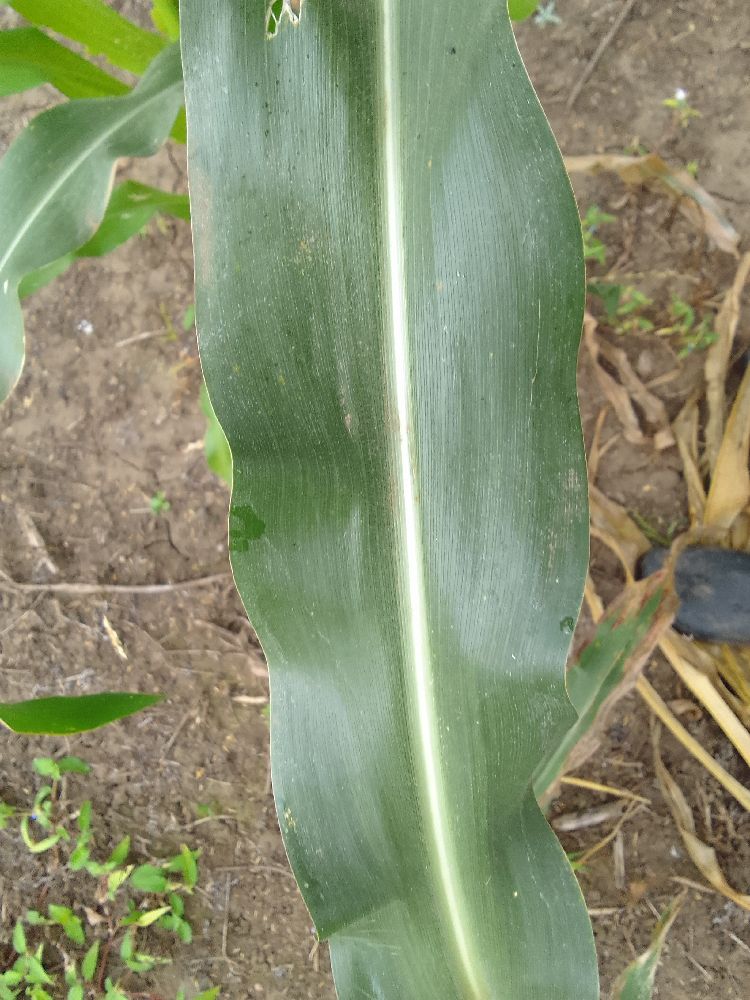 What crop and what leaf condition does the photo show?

maize, healthy
